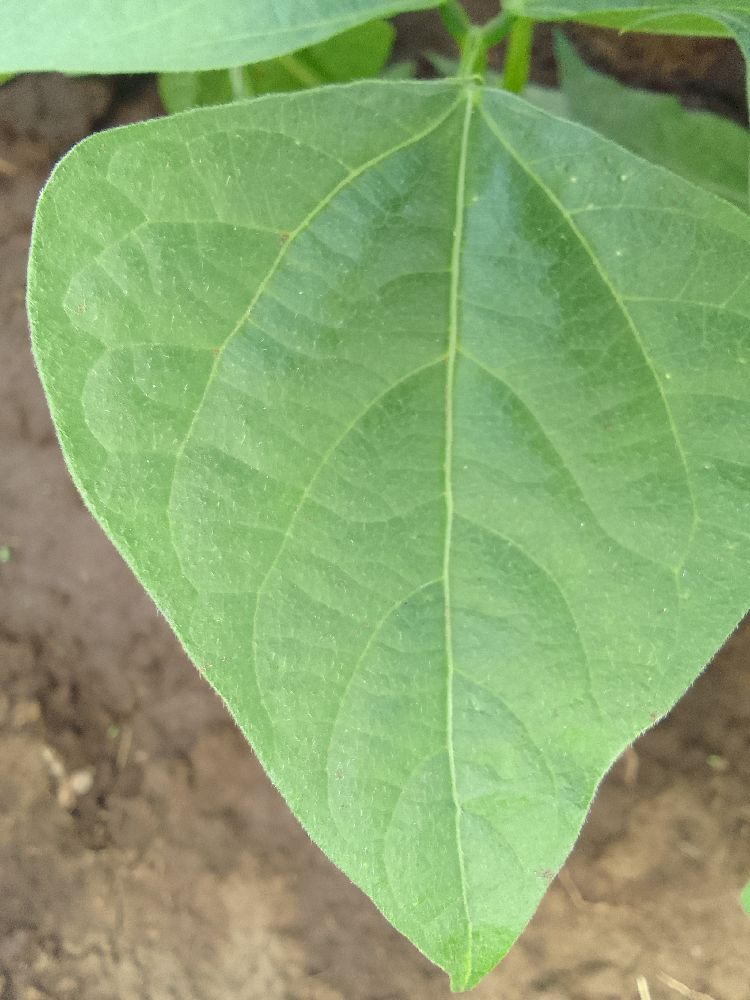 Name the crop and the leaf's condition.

common bean, healthy
